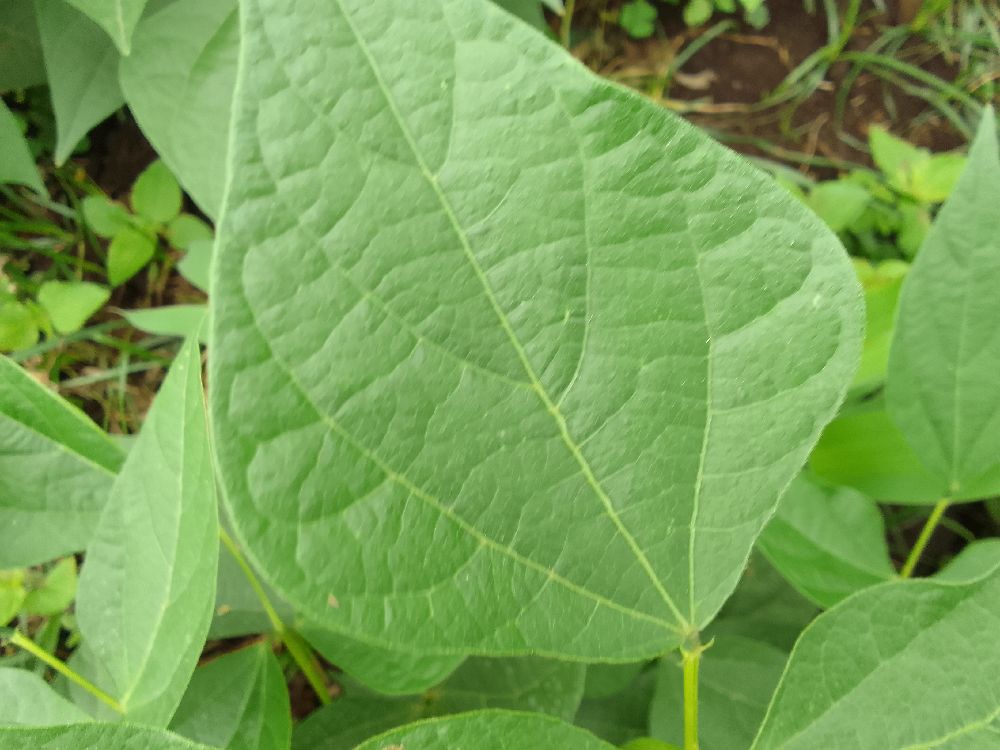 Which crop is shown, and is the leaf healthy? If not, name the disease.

common bean, healthy
